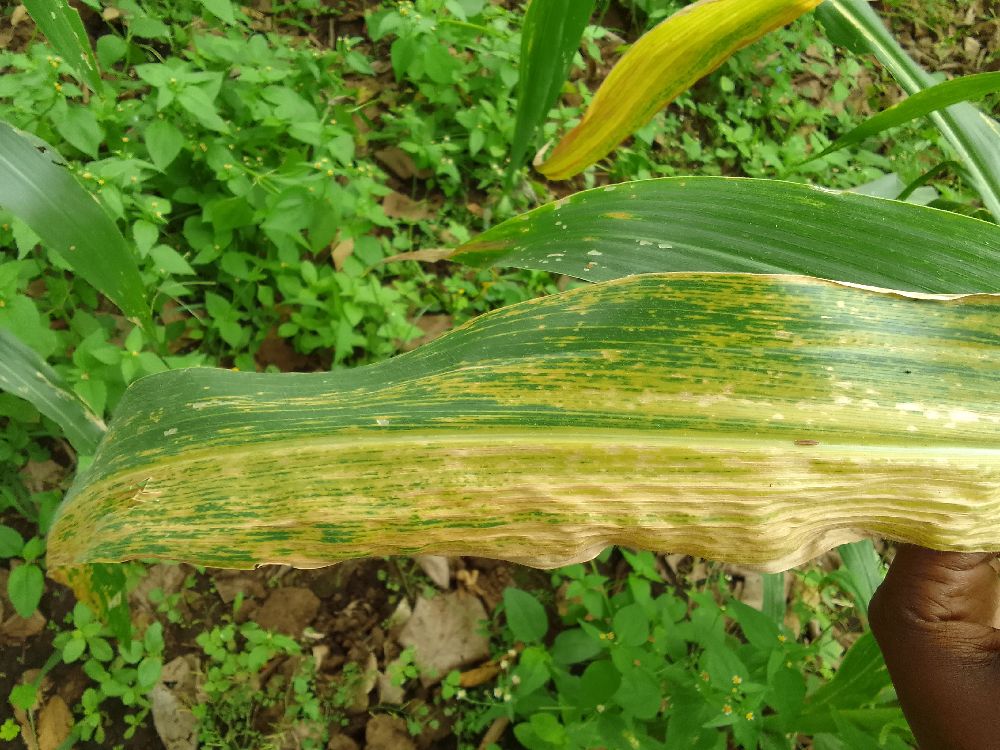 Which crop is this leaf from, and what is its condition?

maize, maize lethal necrosis
